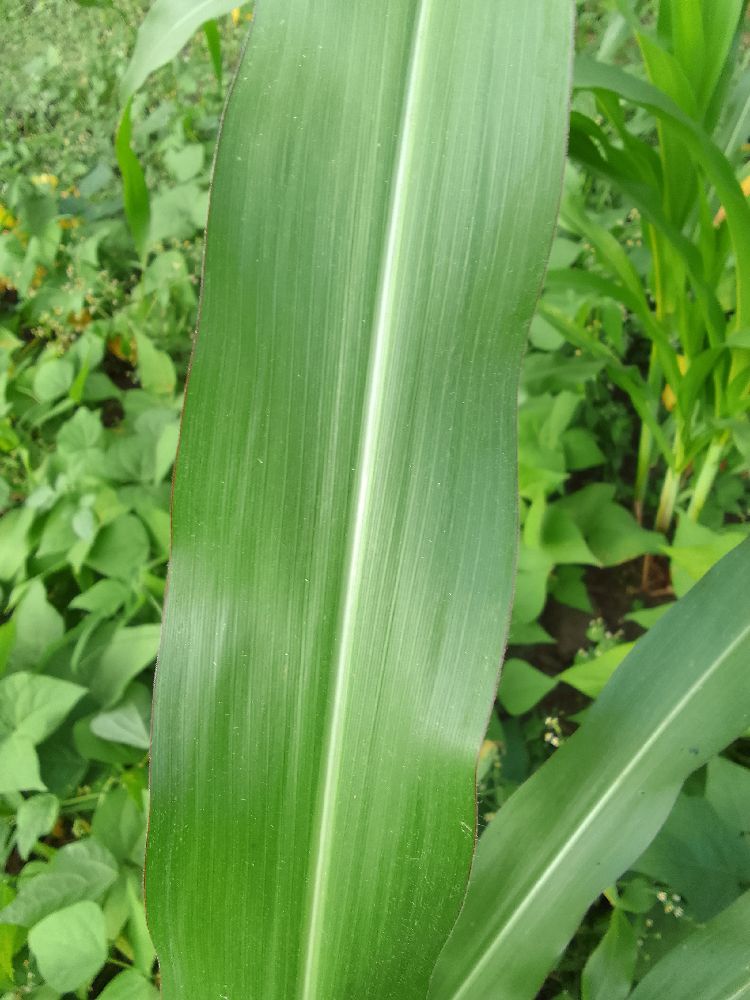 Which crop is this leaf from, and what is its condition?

maize, healthy
